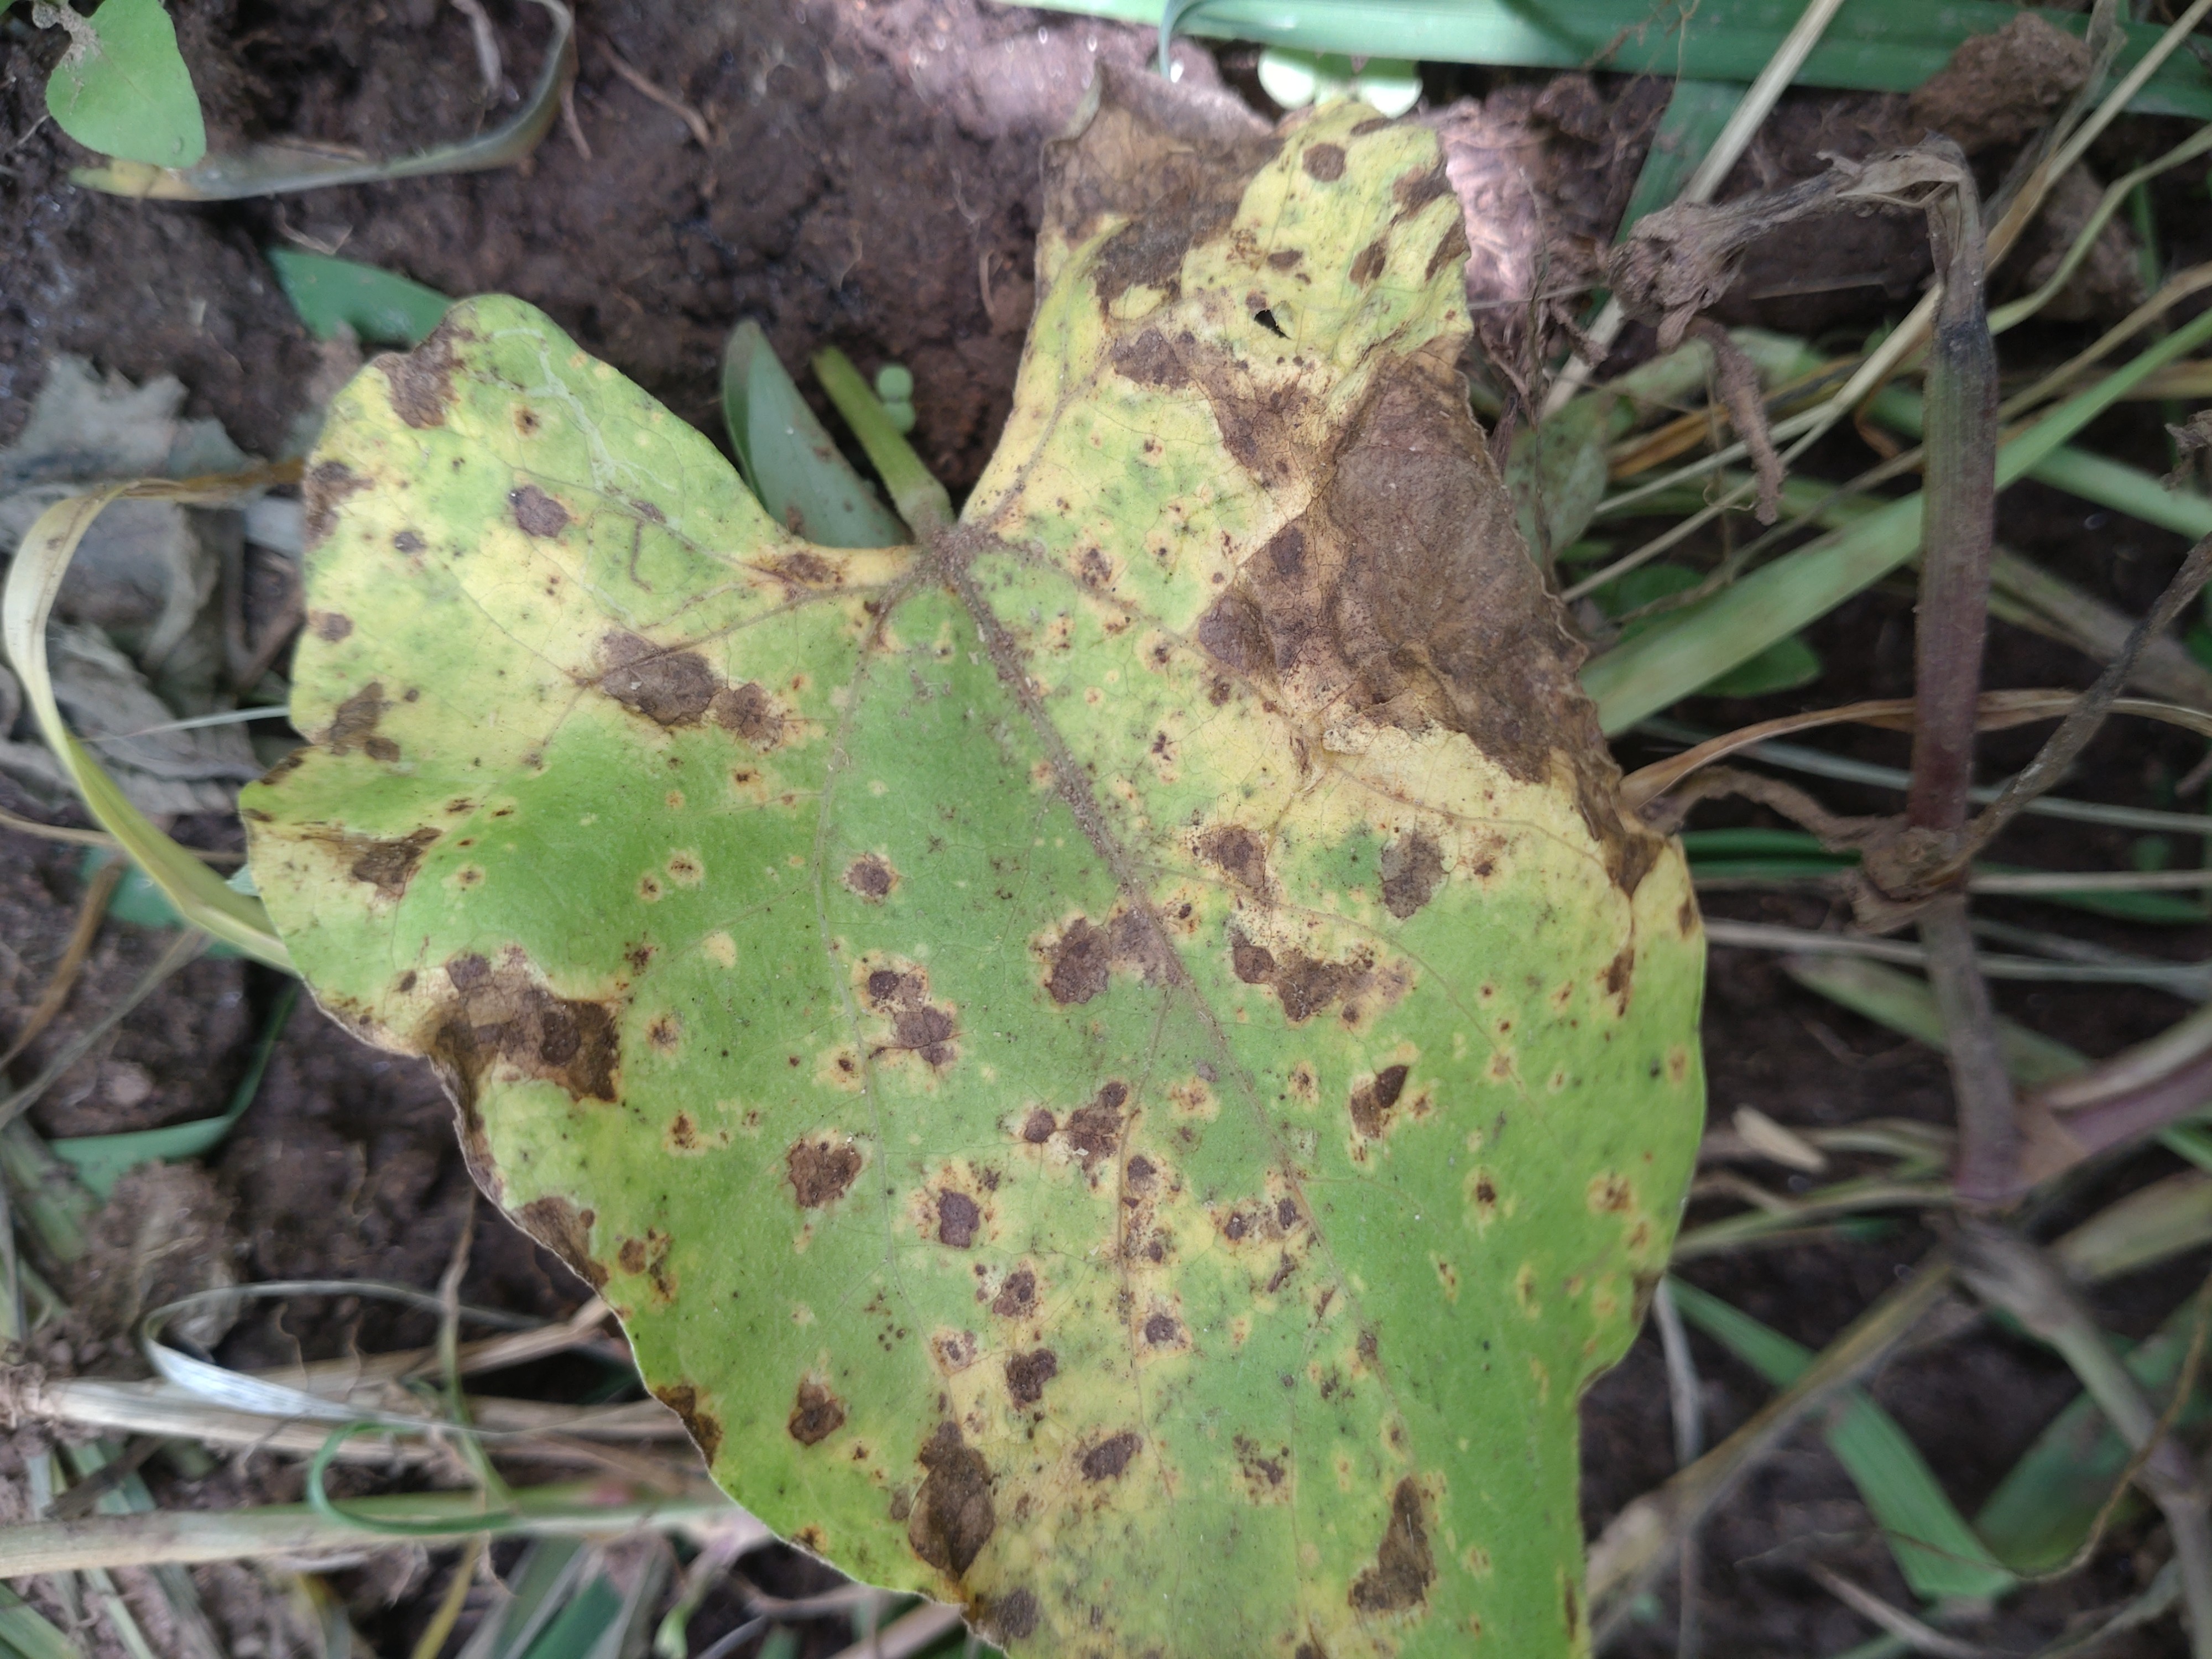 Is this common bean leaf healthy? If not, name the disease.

rust
